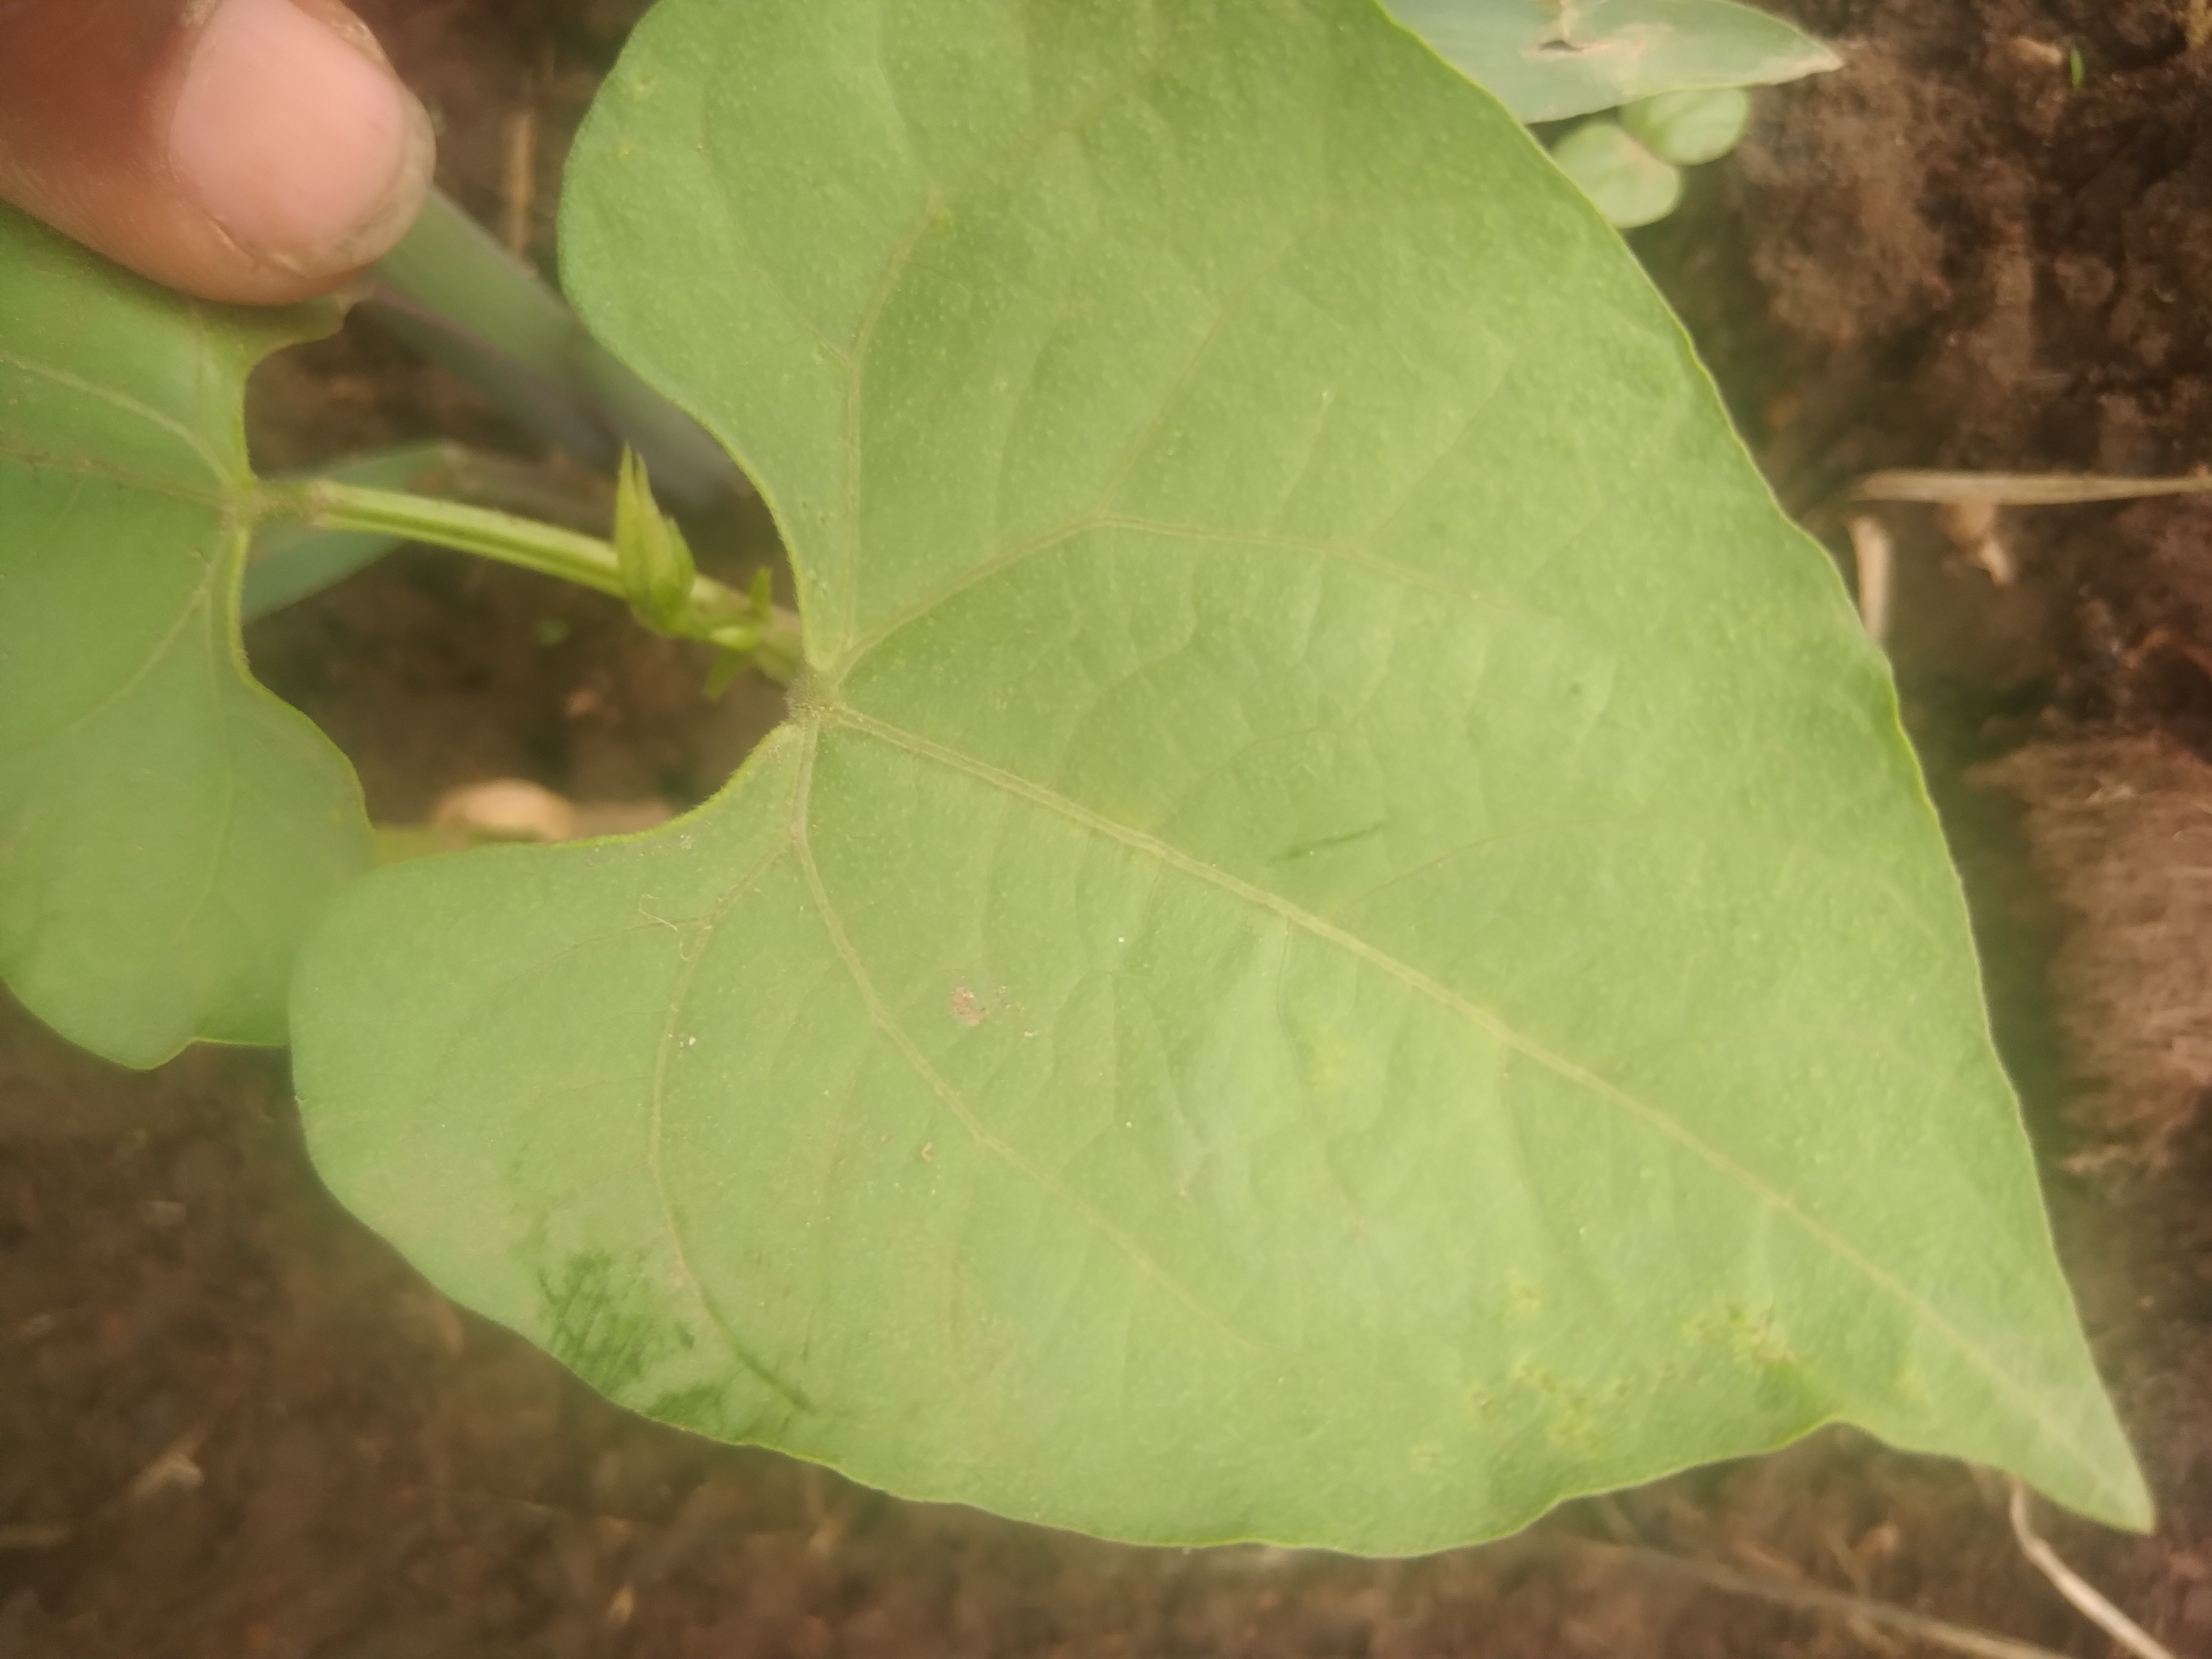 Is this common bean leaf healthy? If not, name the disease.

healthy
